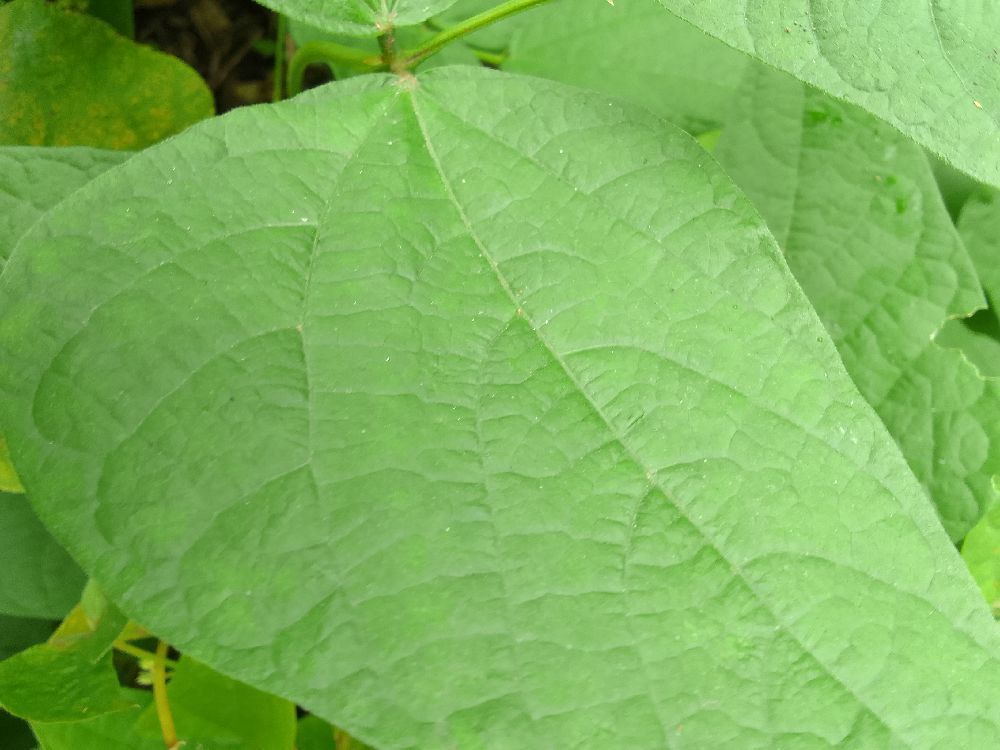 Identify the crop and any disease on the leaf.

common bean, healthy
